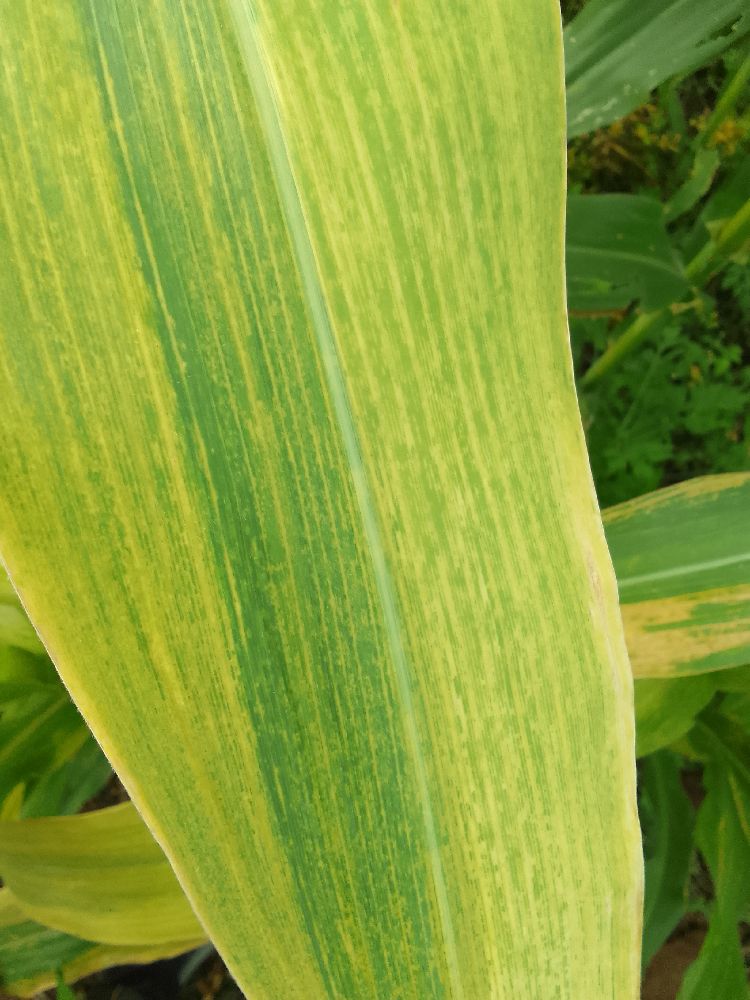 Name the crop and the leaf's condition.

maize, maize lethal necrosis
